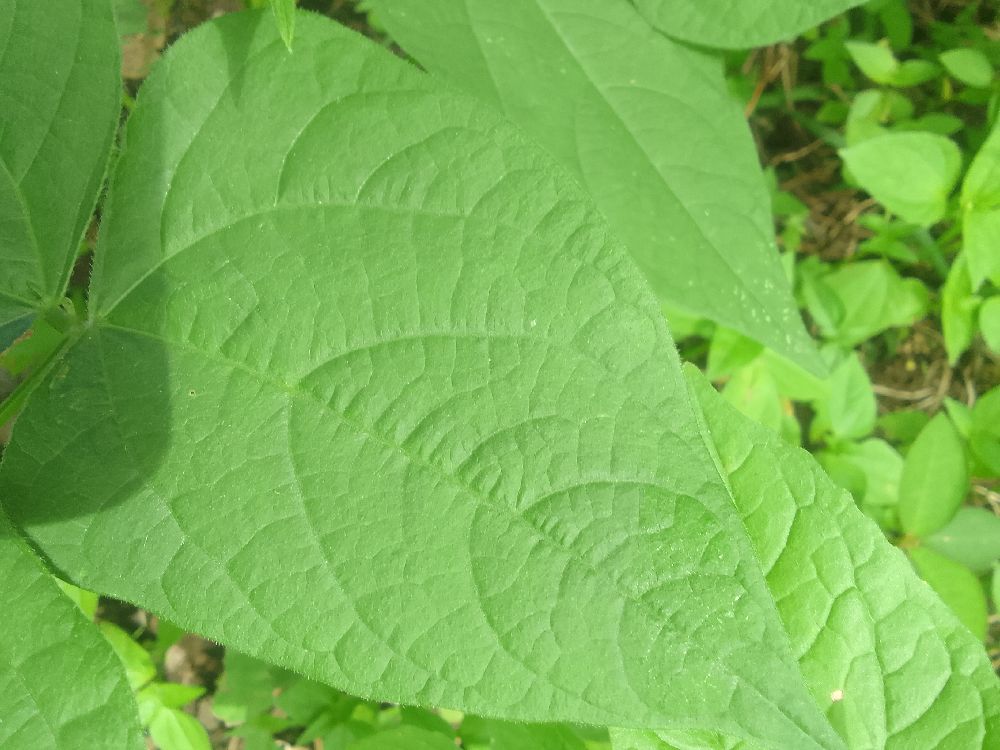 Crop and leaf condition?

common bean, healthy
